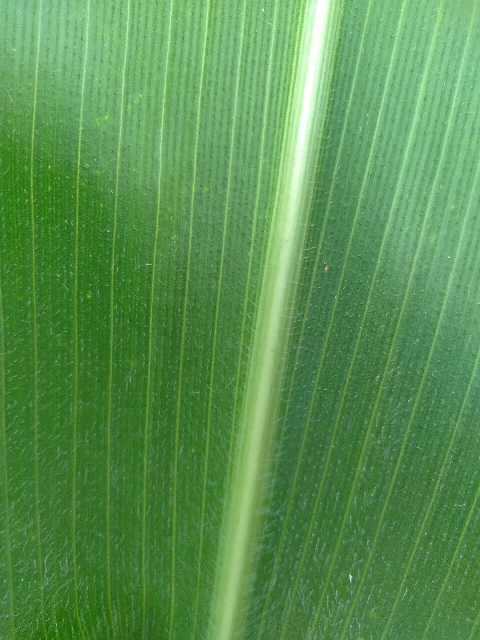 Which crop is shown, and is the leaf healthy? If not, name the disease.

maize, healthy
